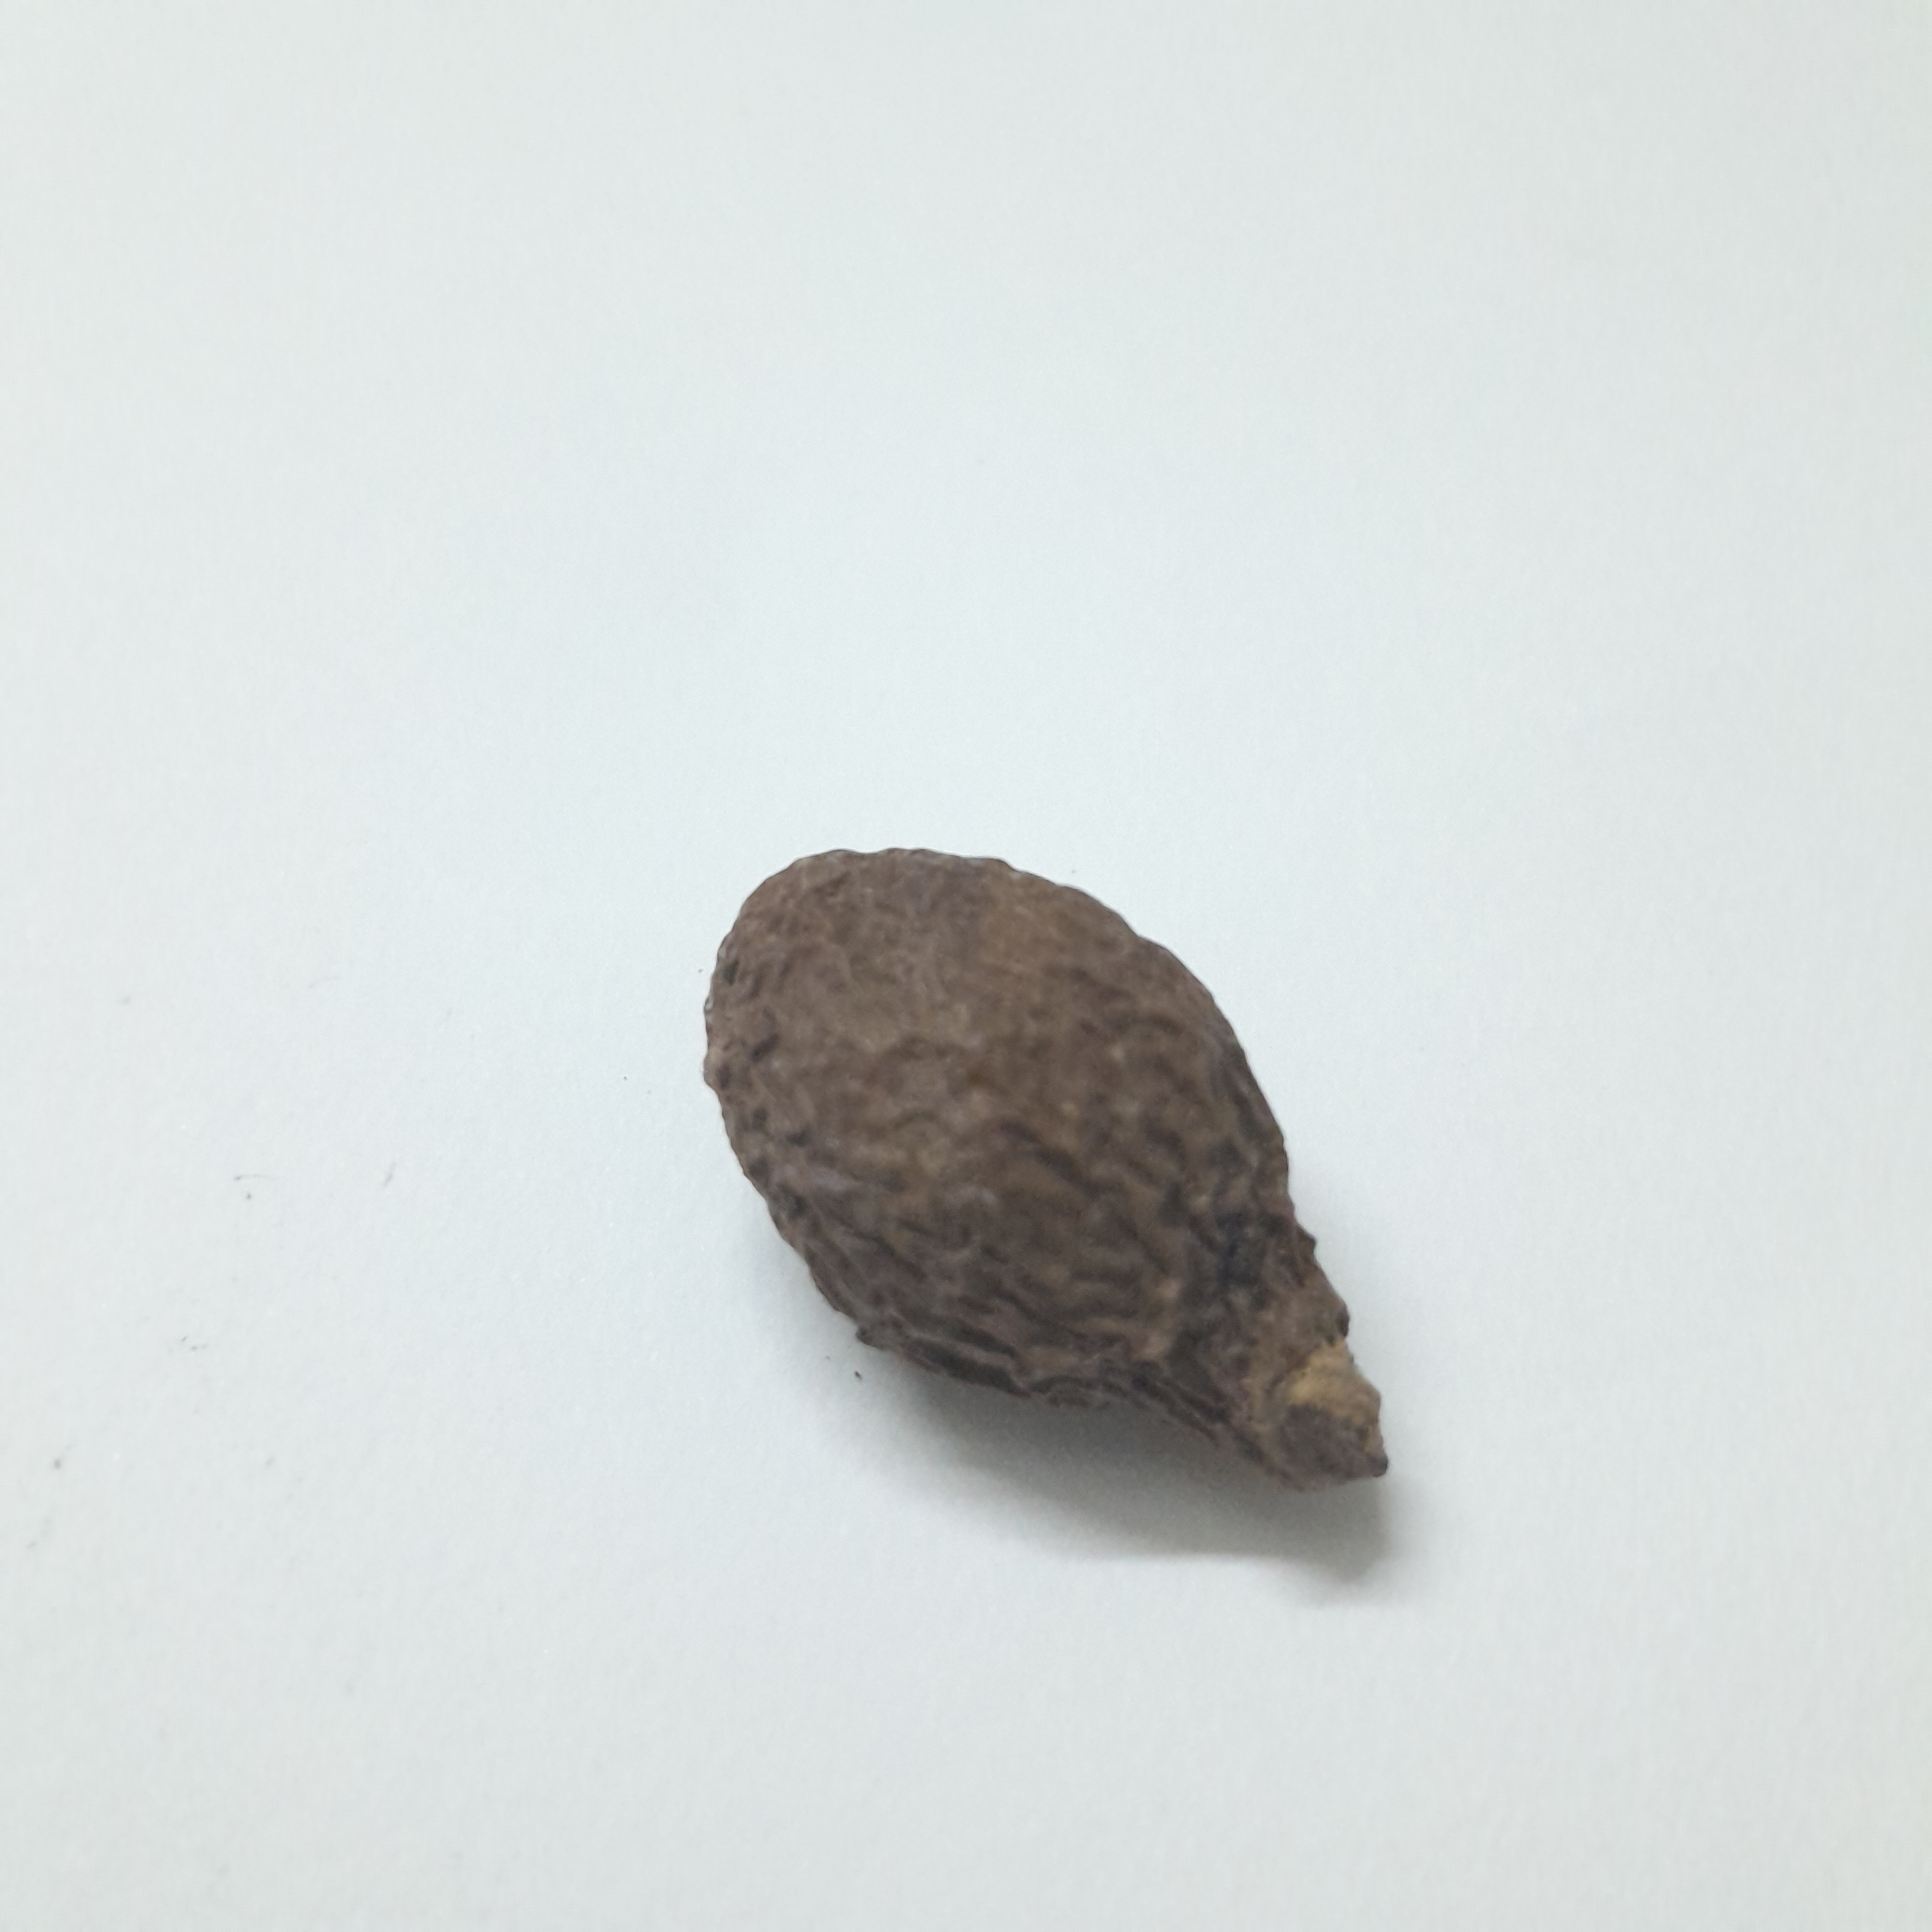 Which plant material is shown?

niranjanphal
